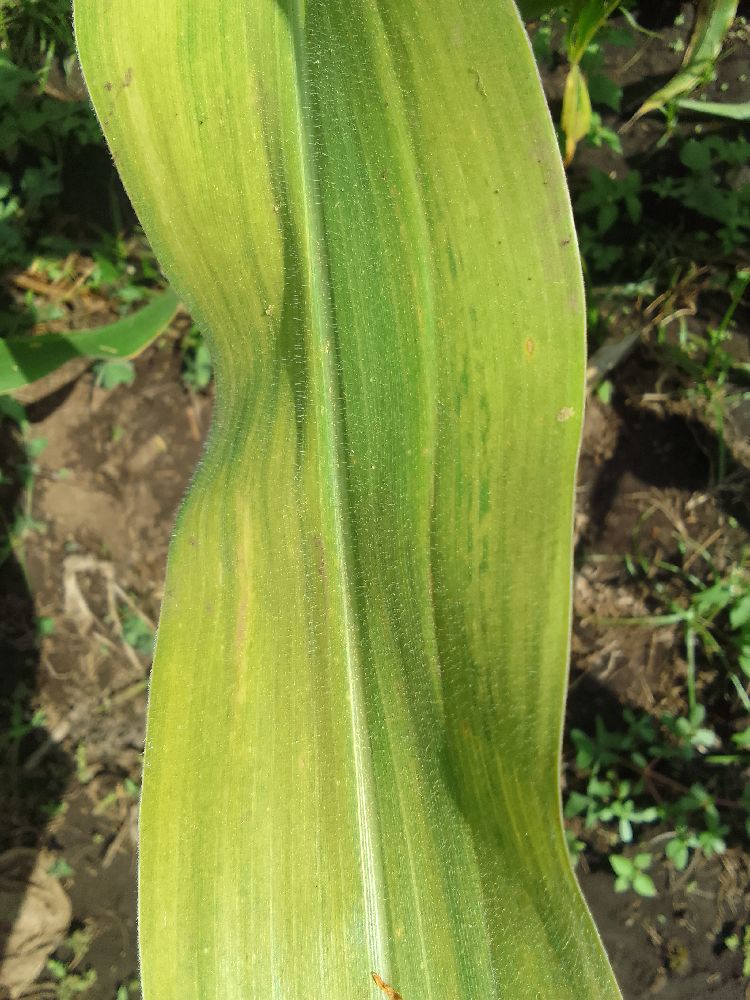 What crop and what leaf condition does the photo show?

maize, maize lethal necrosis
